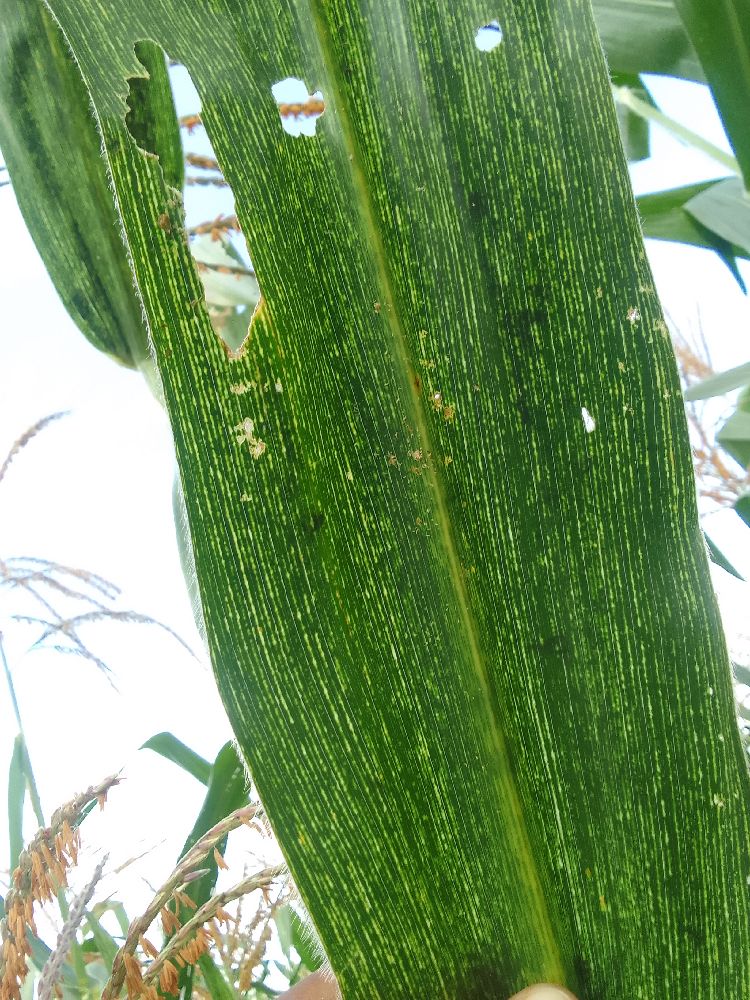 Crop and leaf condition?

maize, maize streak virus
